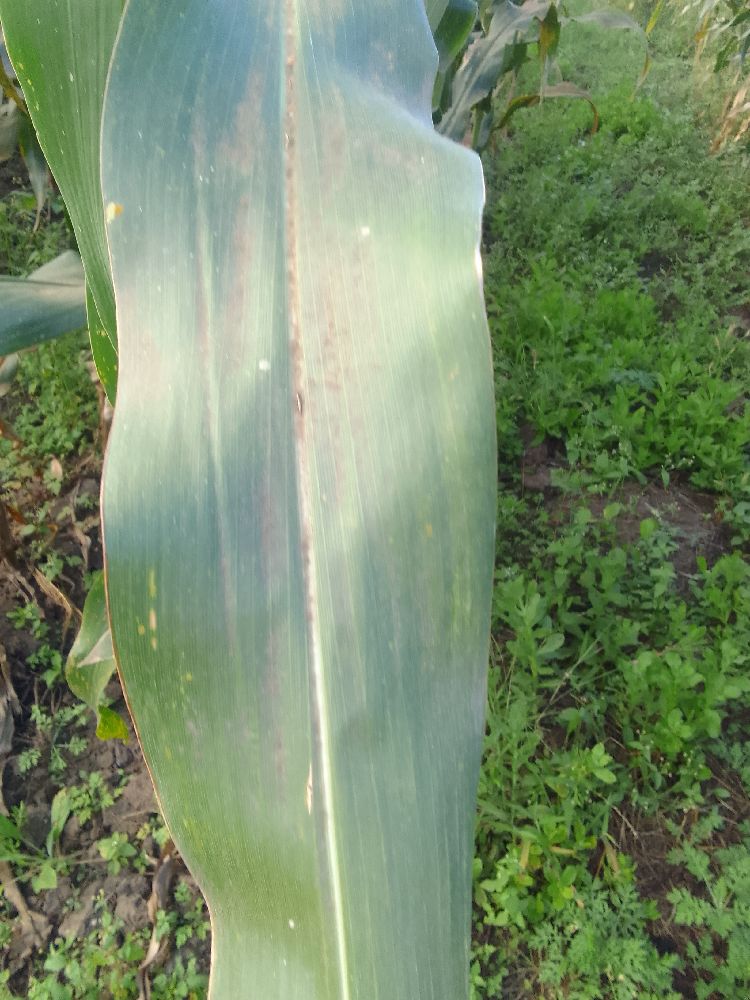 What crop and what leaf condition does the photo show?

maize, healthy
